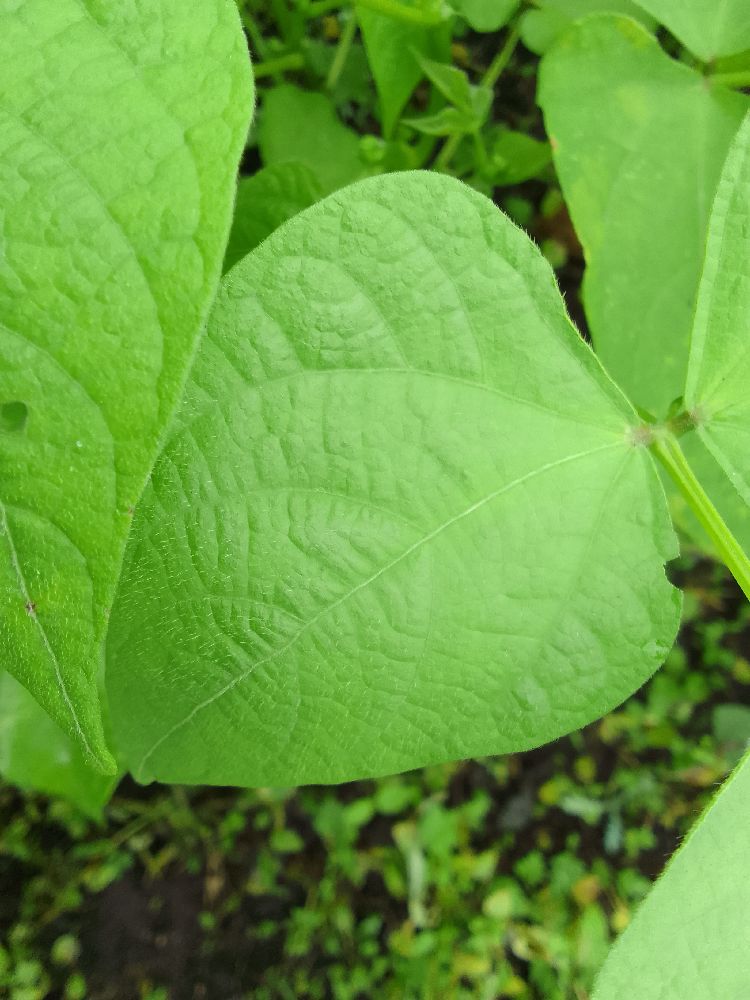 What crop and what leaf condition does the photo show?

common bean, healthy
